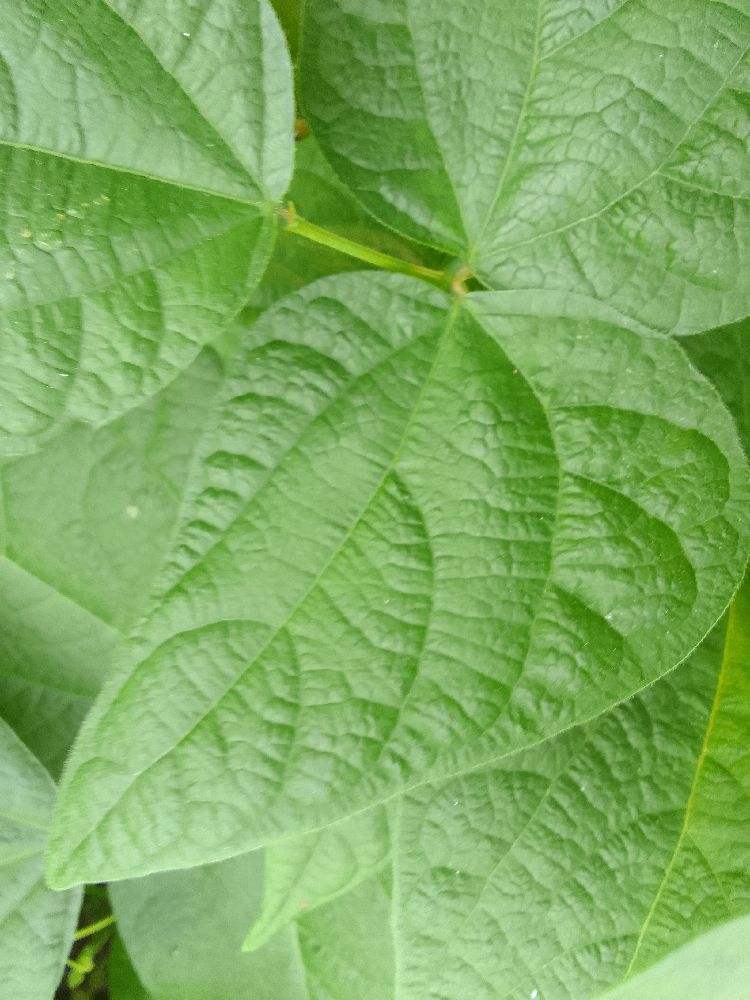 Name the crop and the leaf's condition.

common bean, healthy
